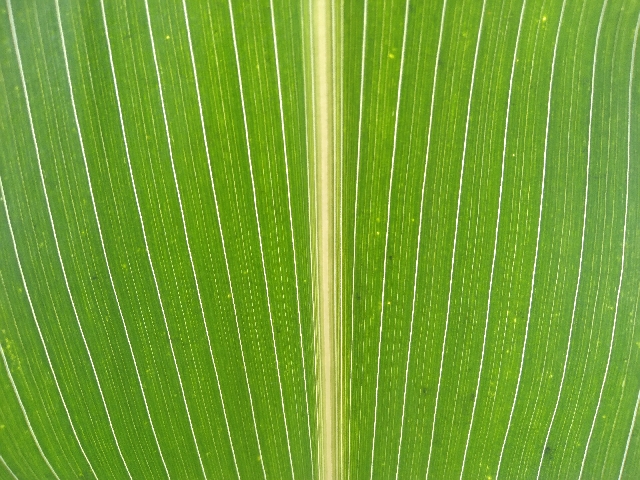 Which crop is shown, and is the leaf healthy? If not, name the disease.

maize, healthy
